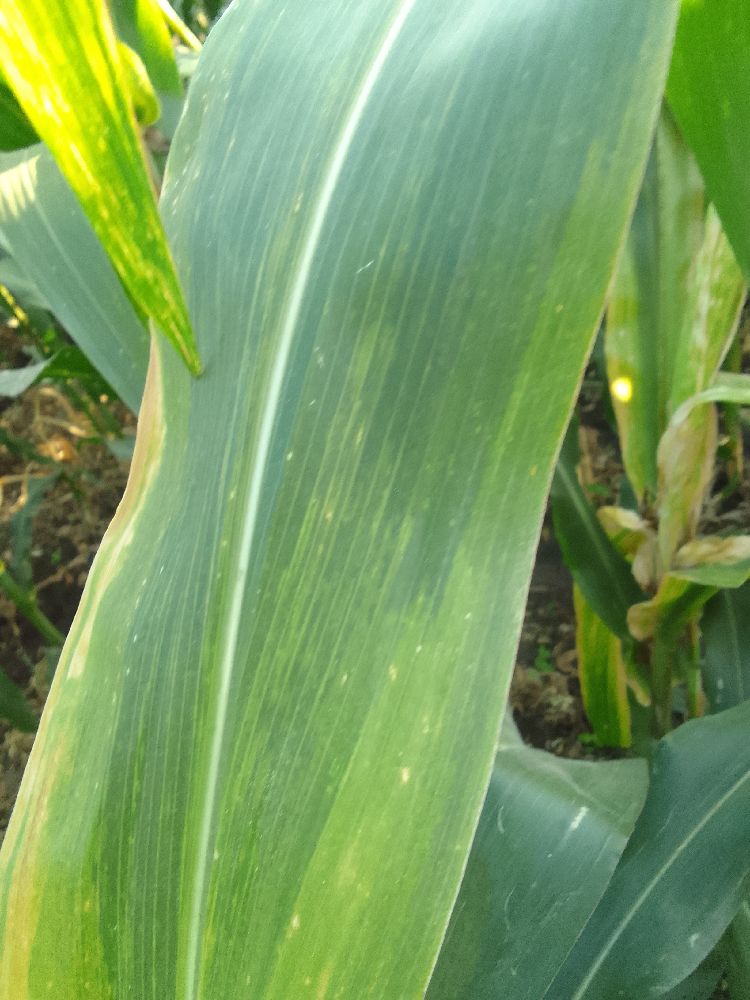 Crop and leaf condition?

maize, maize lethal necrosis
